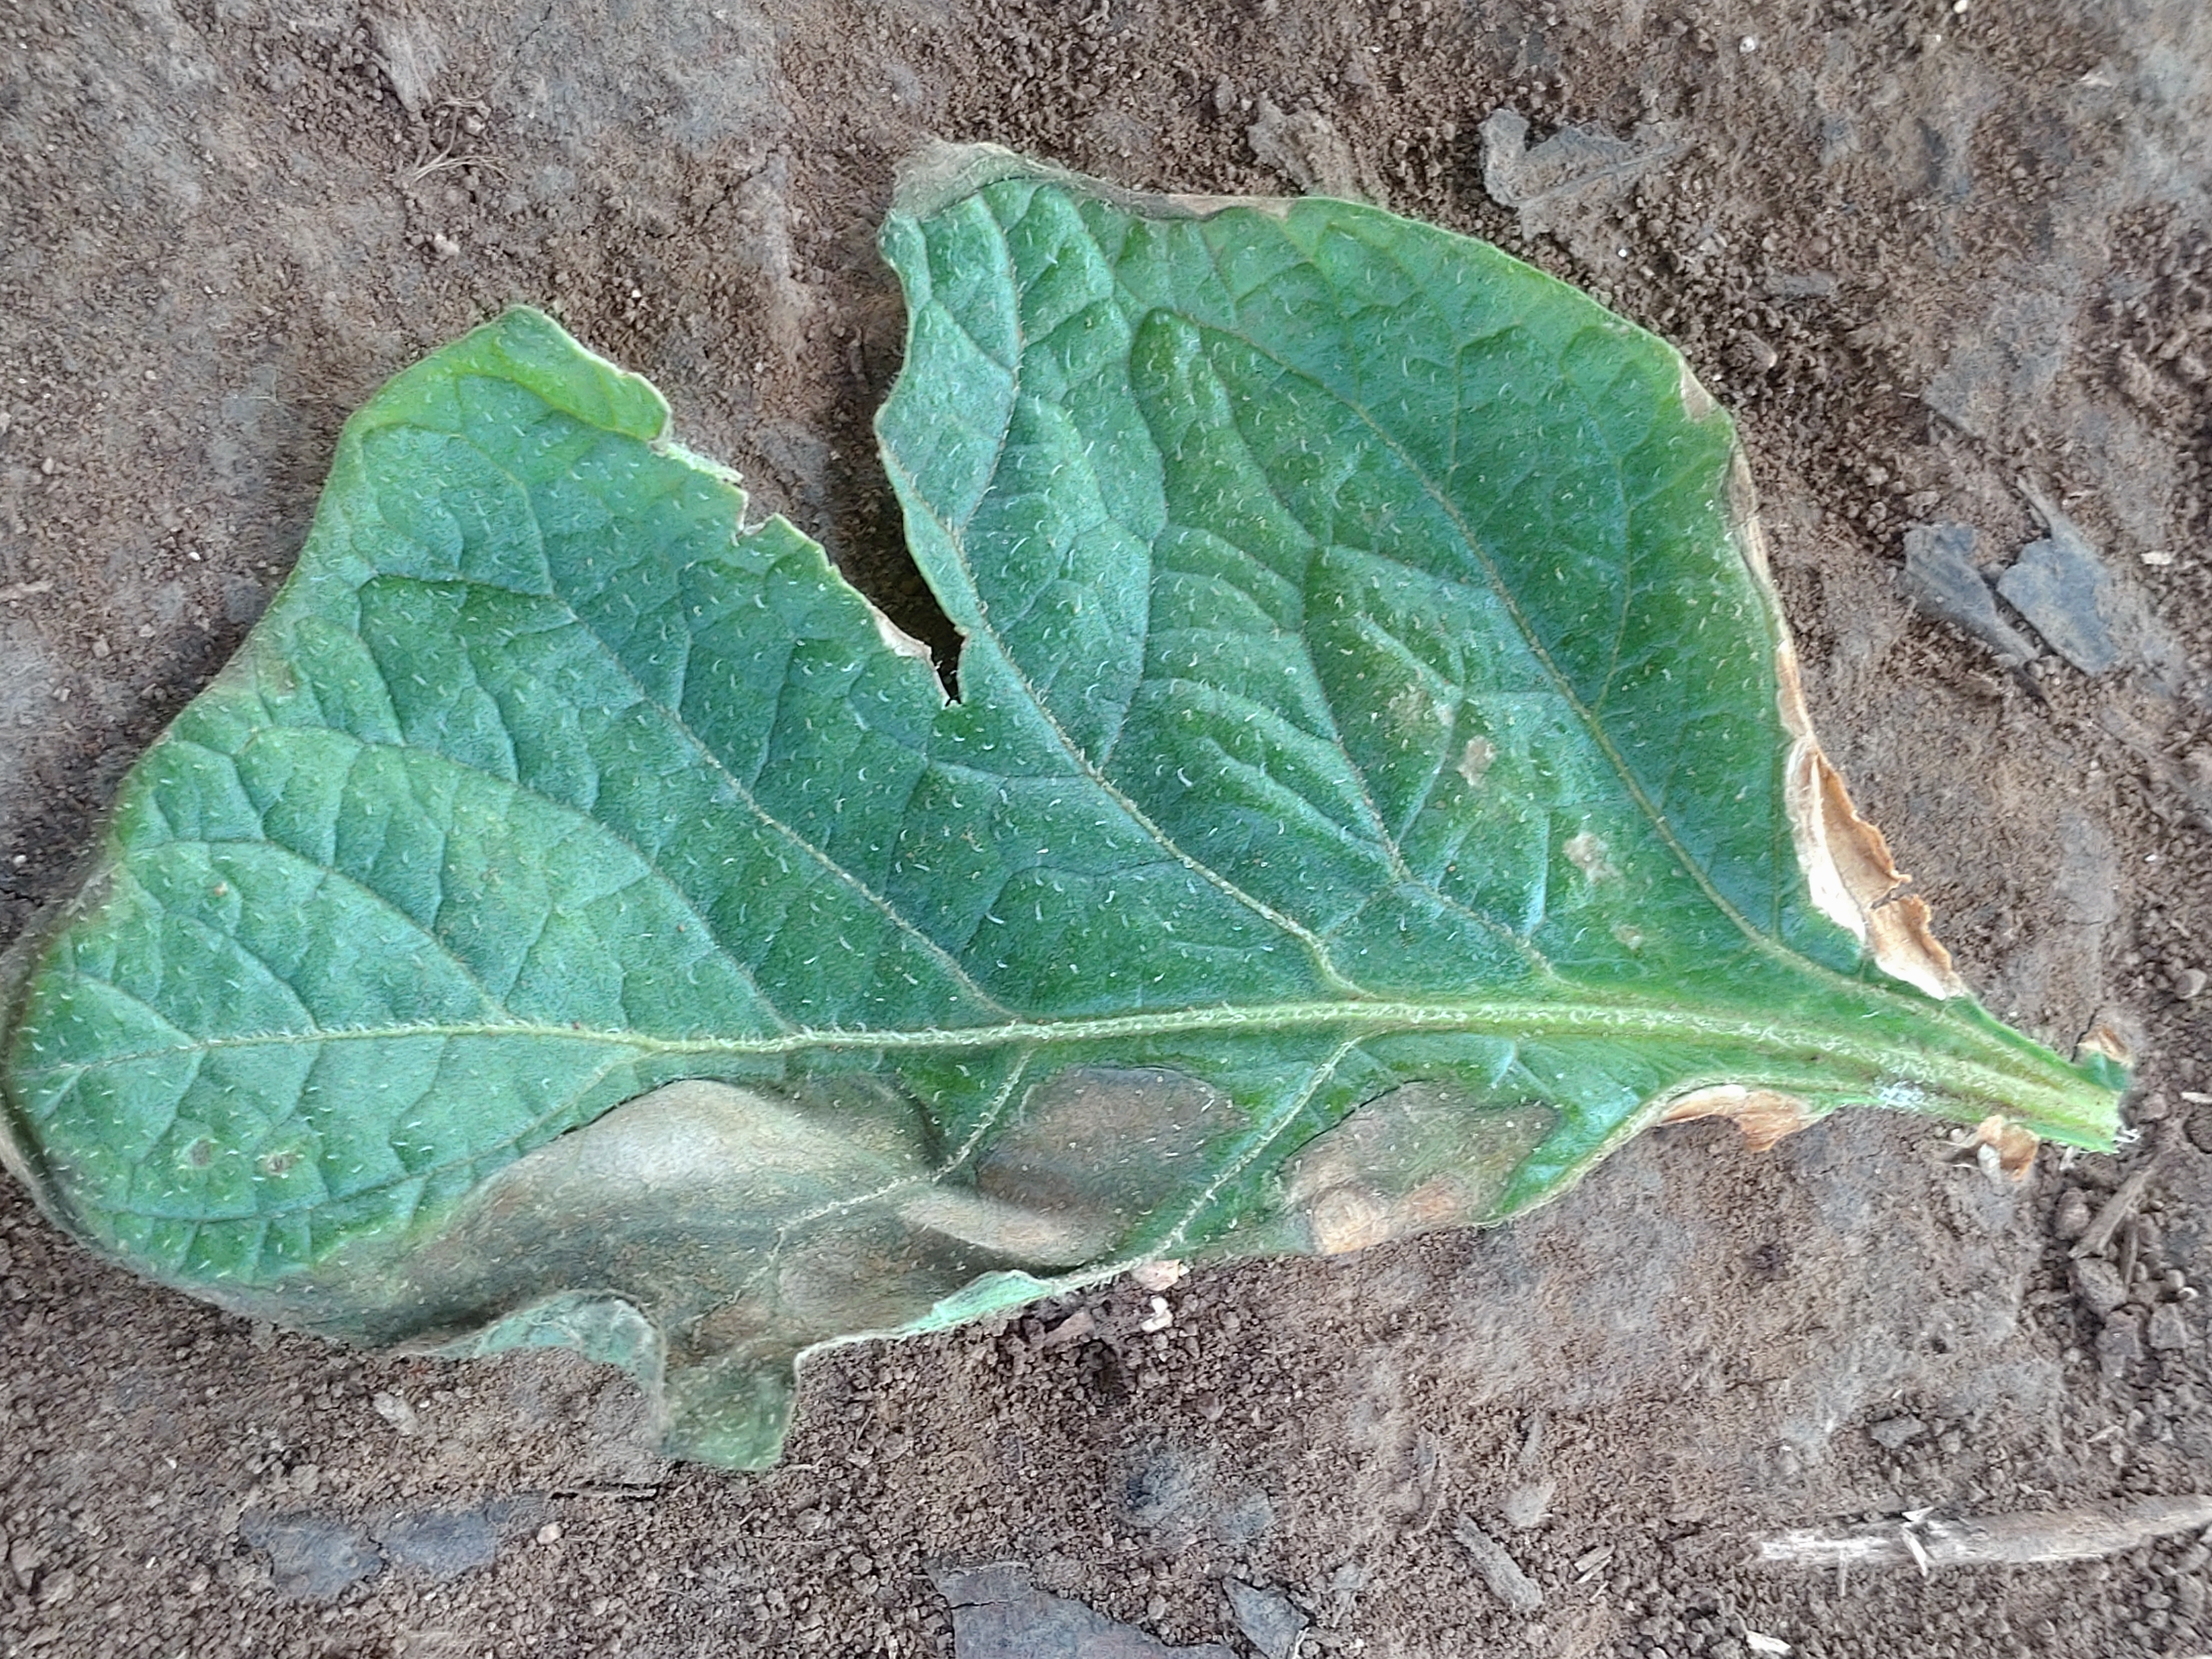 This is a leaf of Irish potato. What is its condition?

early blight
